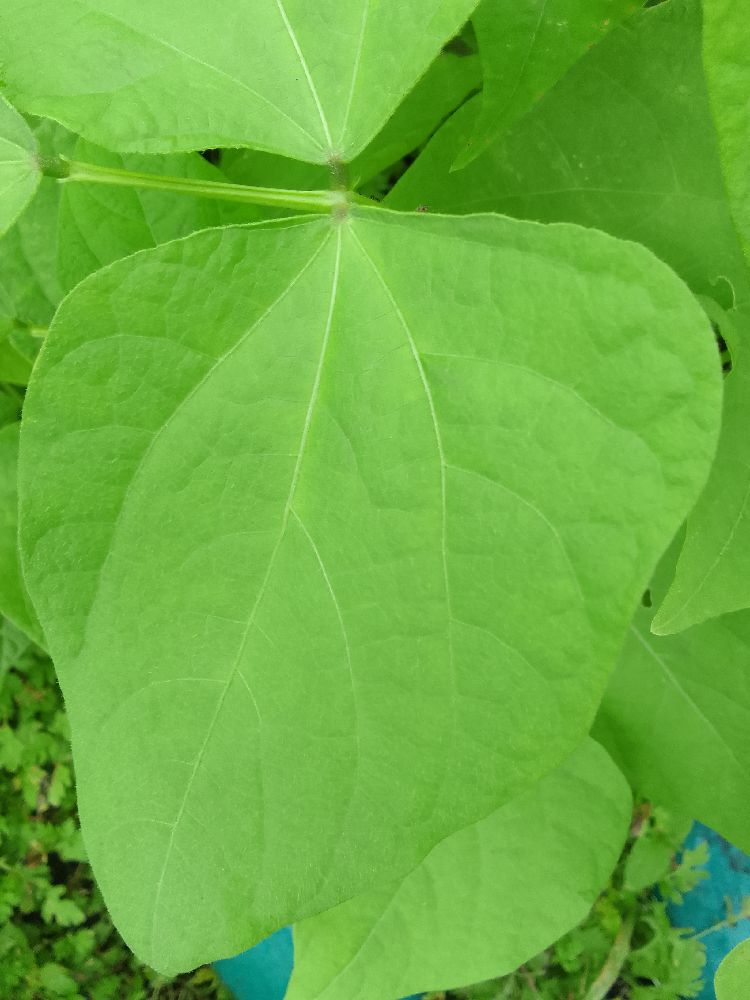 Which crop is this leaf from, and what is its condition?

common bean, healthy
